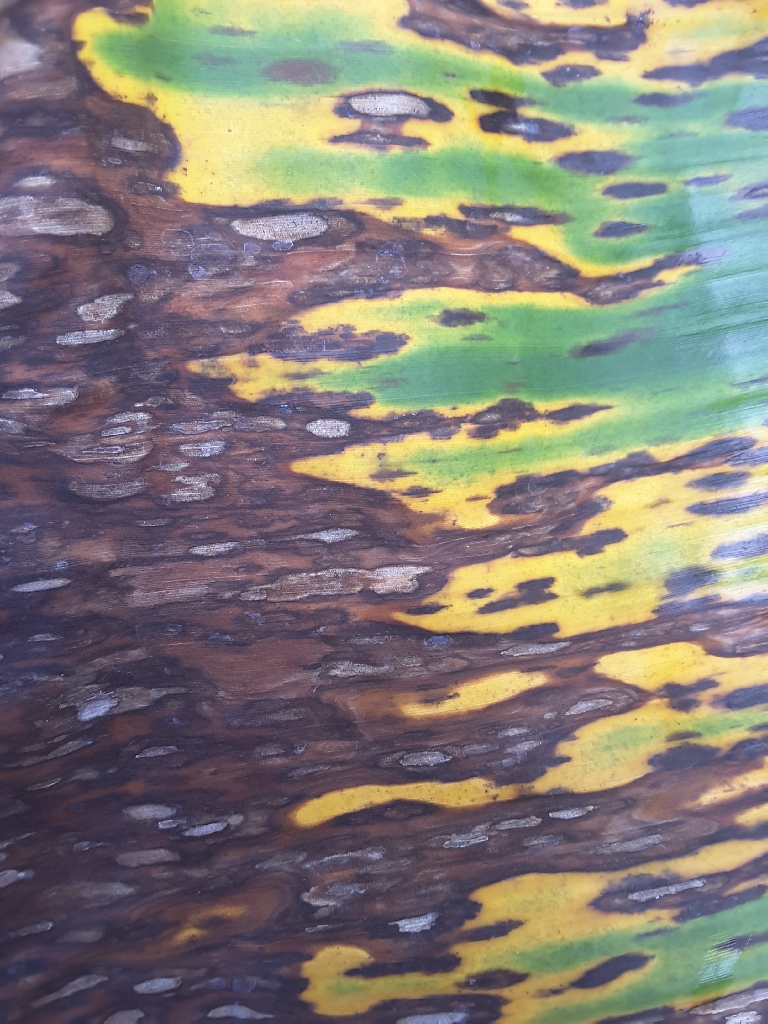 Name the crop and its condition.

banana, black sigatoka
